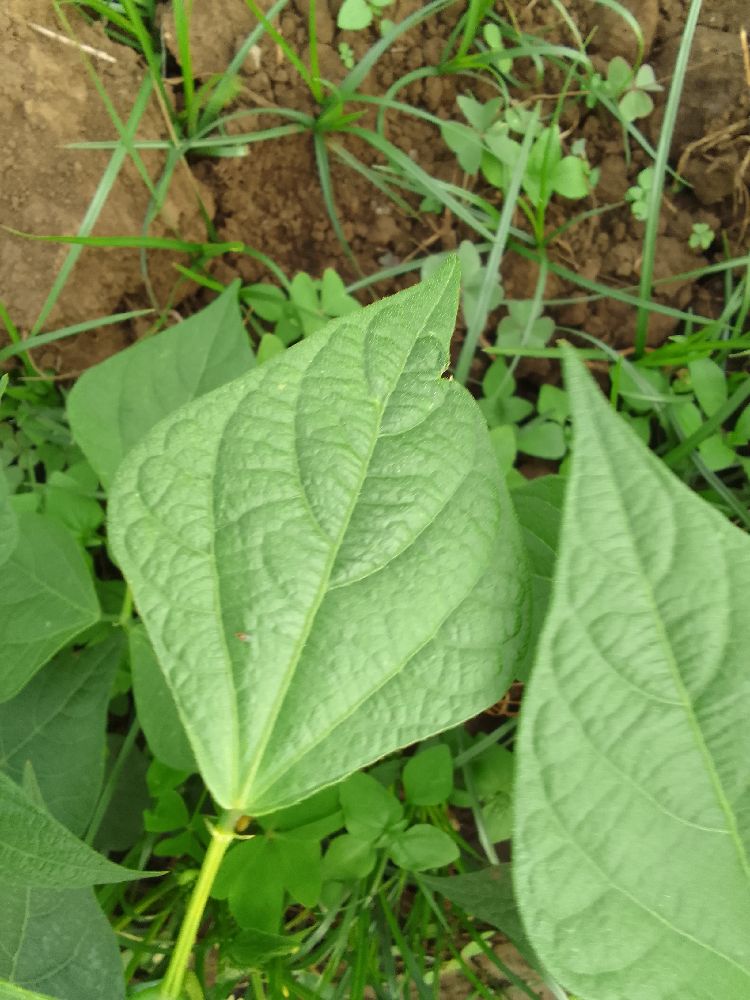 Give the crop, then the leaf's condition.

common bean, healthy
